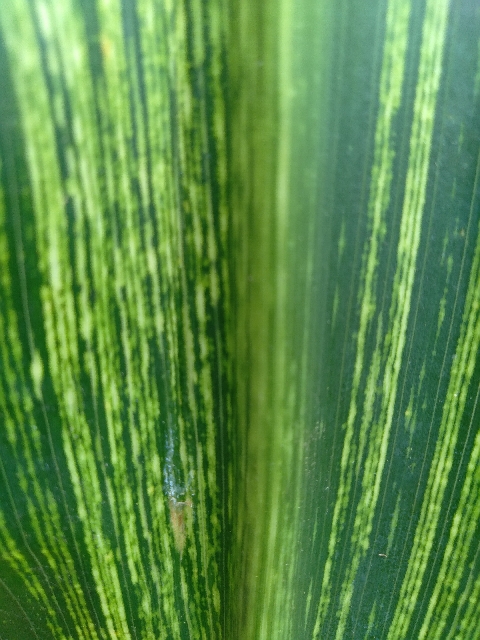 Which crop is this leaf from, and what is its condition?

maize, maize streak virus
